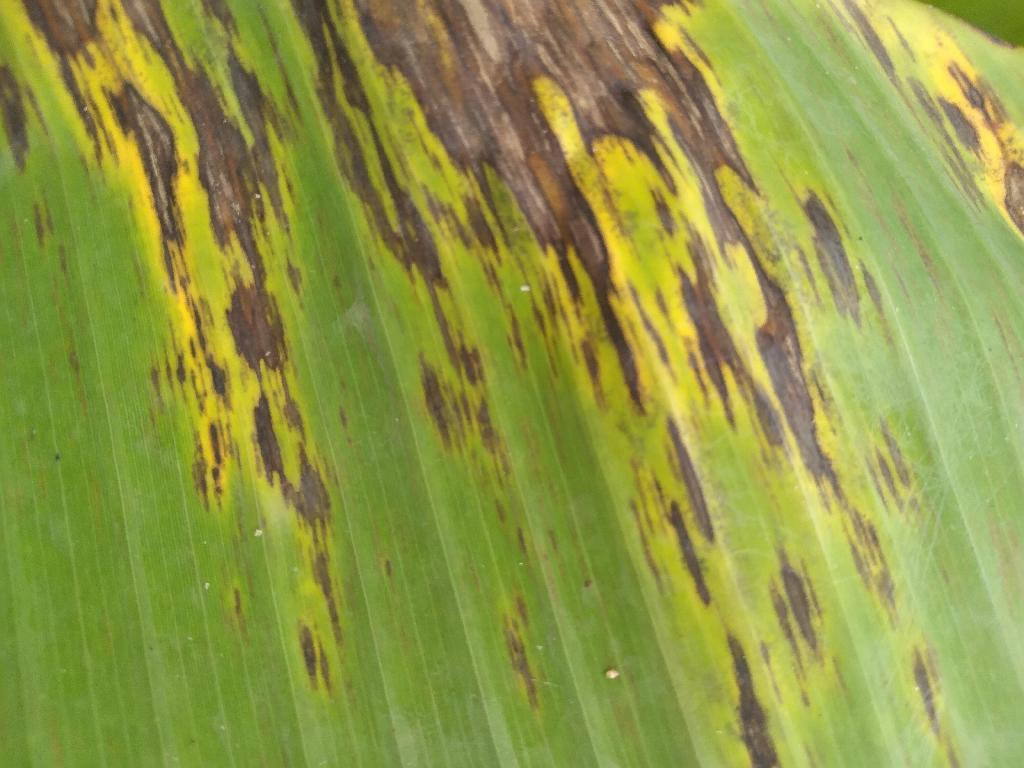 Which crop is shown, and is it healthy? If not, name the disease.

banana, black sigatoka
